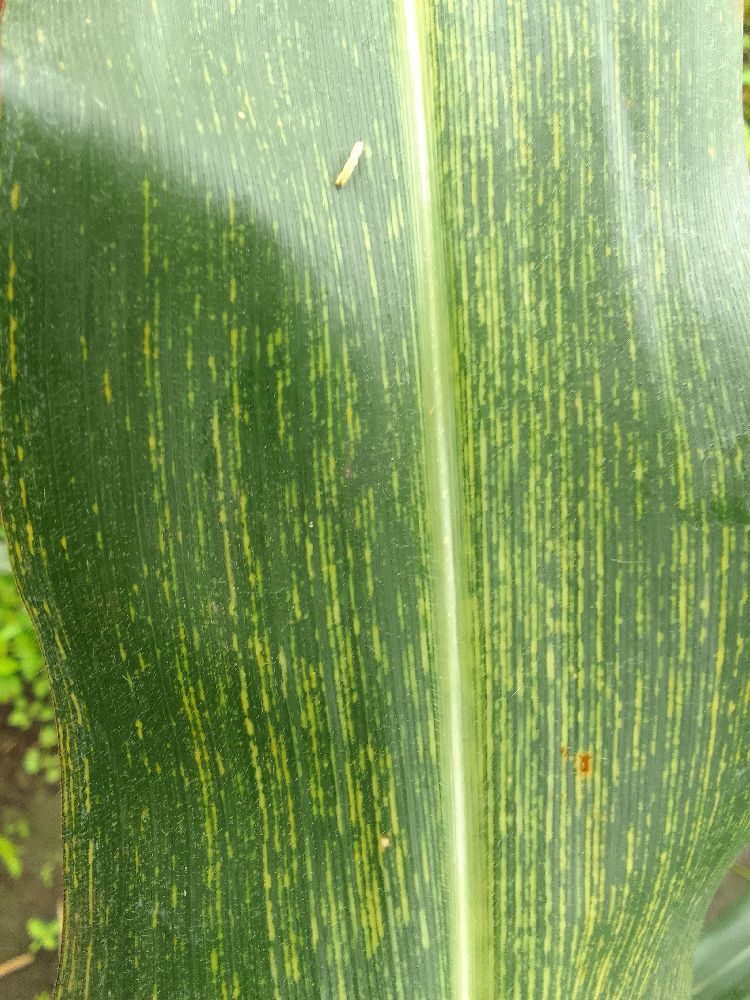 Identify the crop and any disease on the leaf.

maize, maize streak virus
